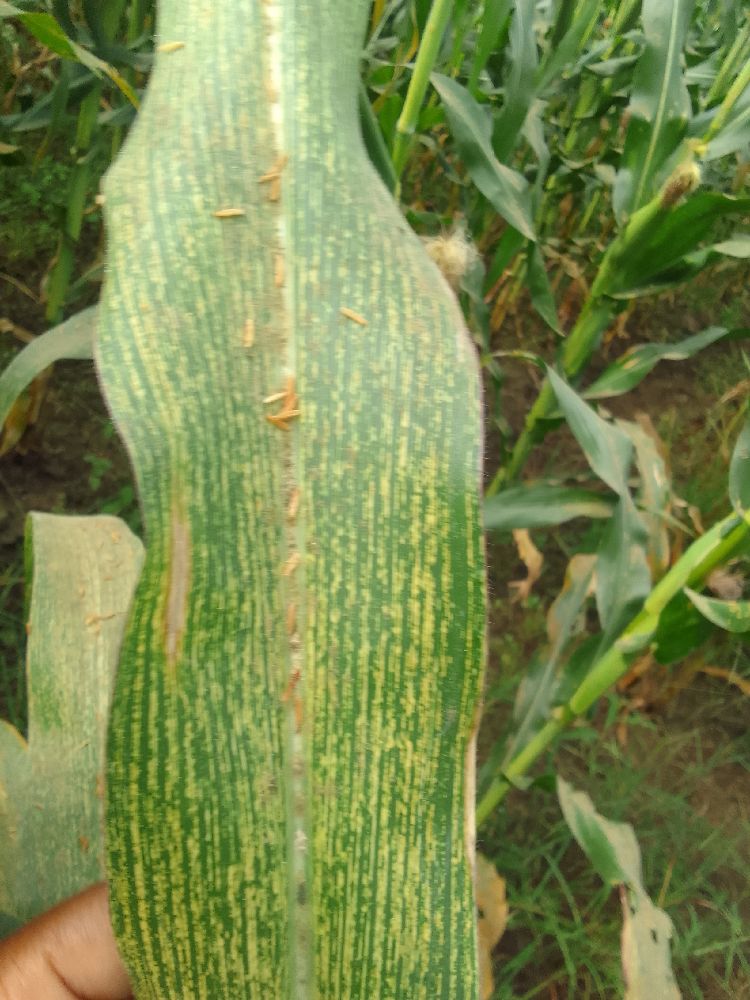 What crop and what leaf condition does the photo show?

maize, maize streak virus
